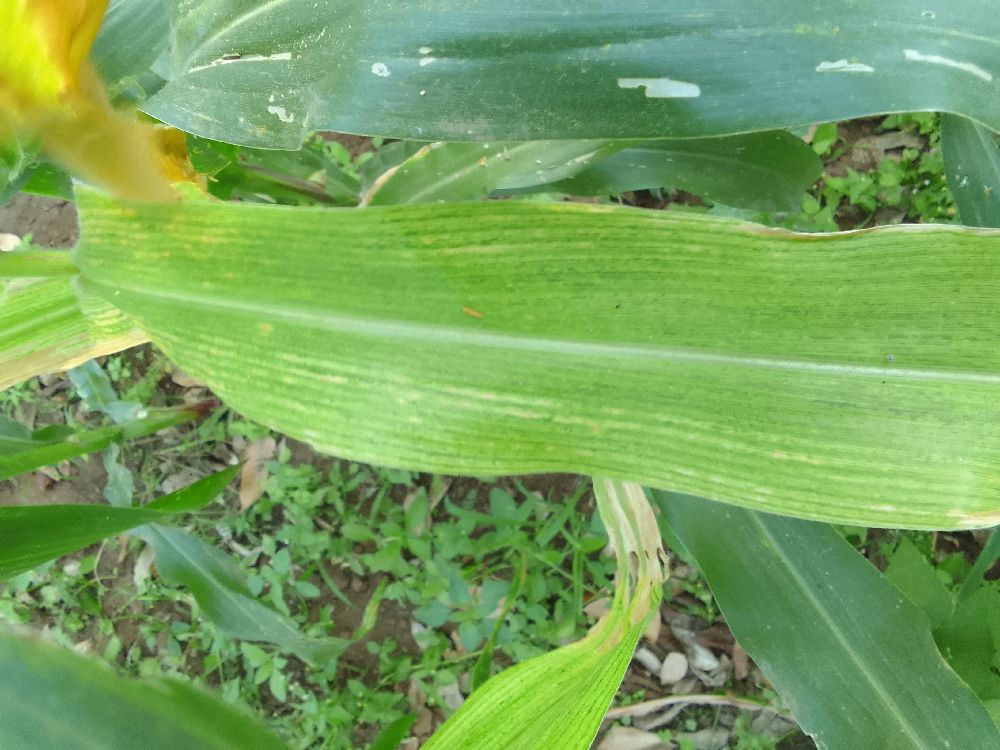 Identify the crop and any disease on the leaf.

maize, maize lethal necrosis
